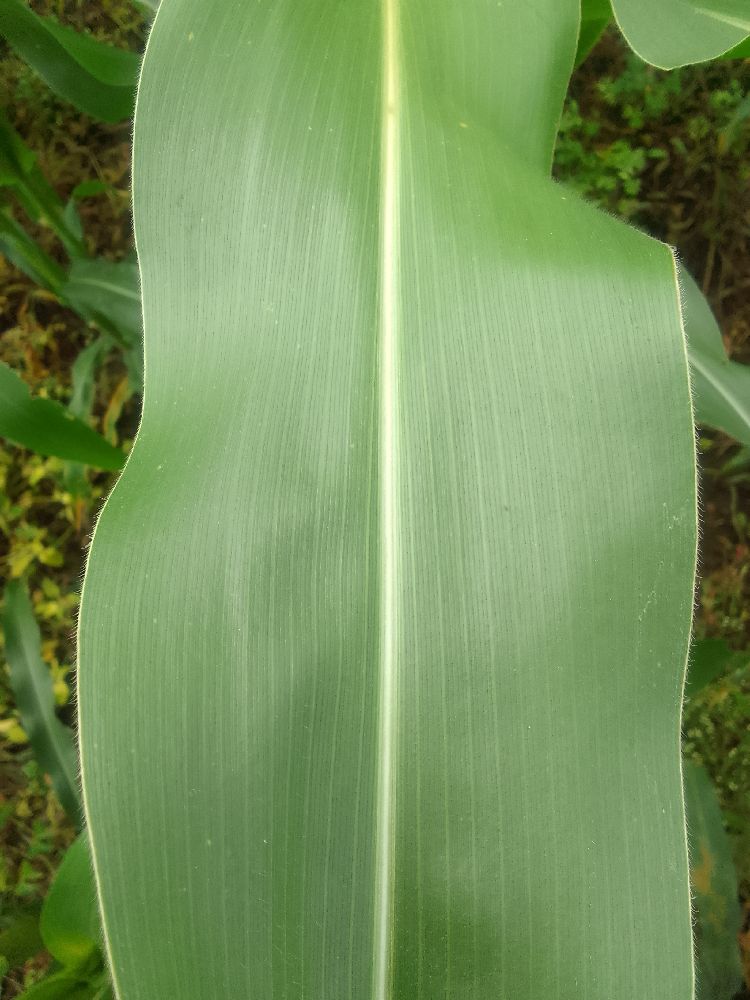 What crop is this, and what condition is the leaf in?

maize, healthy
